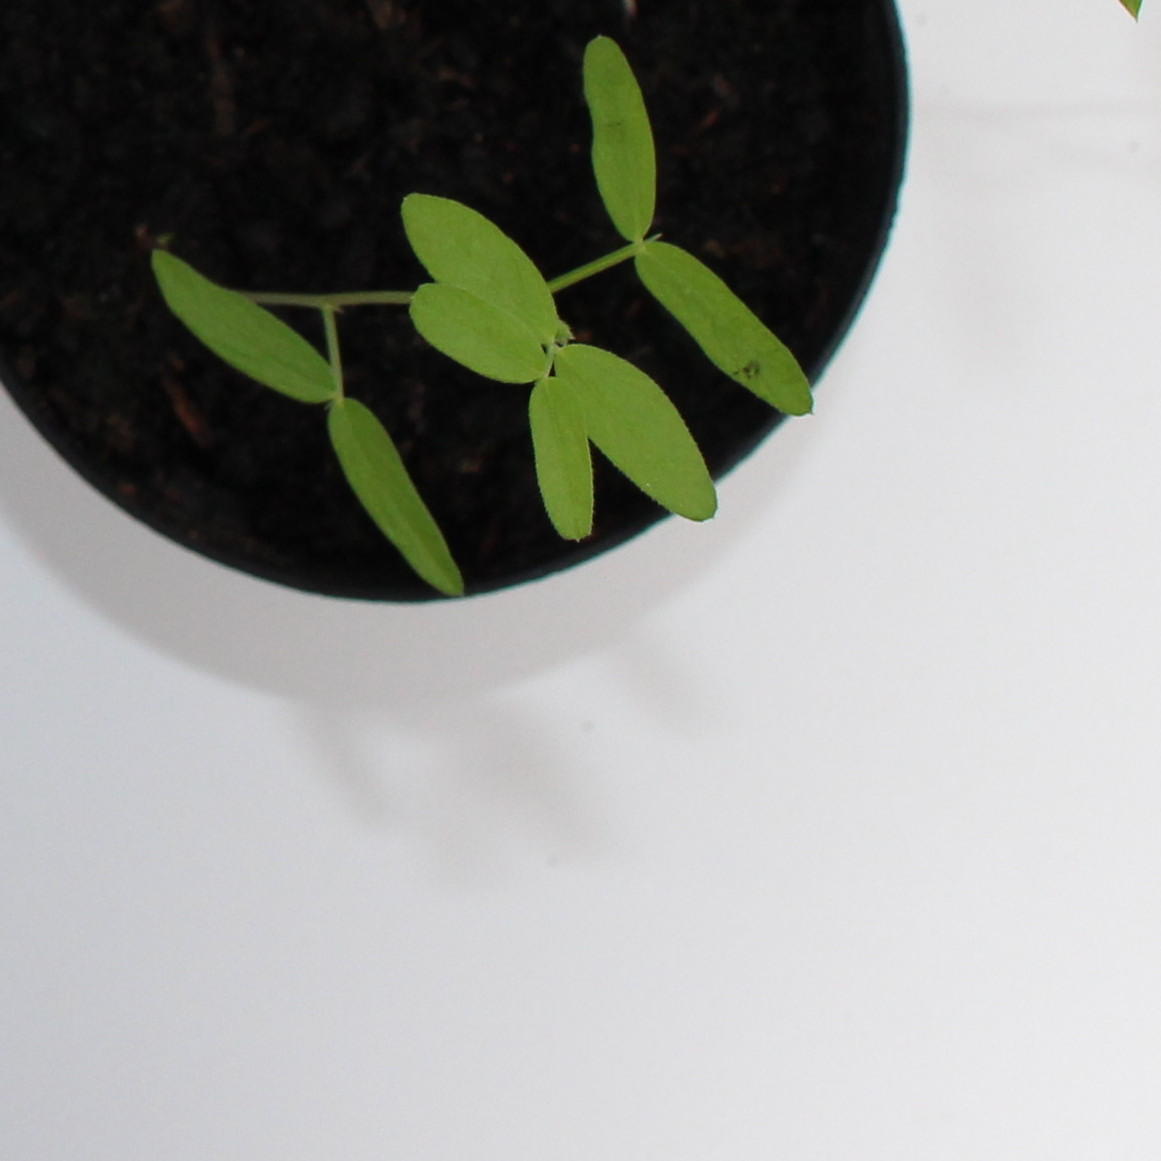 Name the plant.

Vicia sativa
